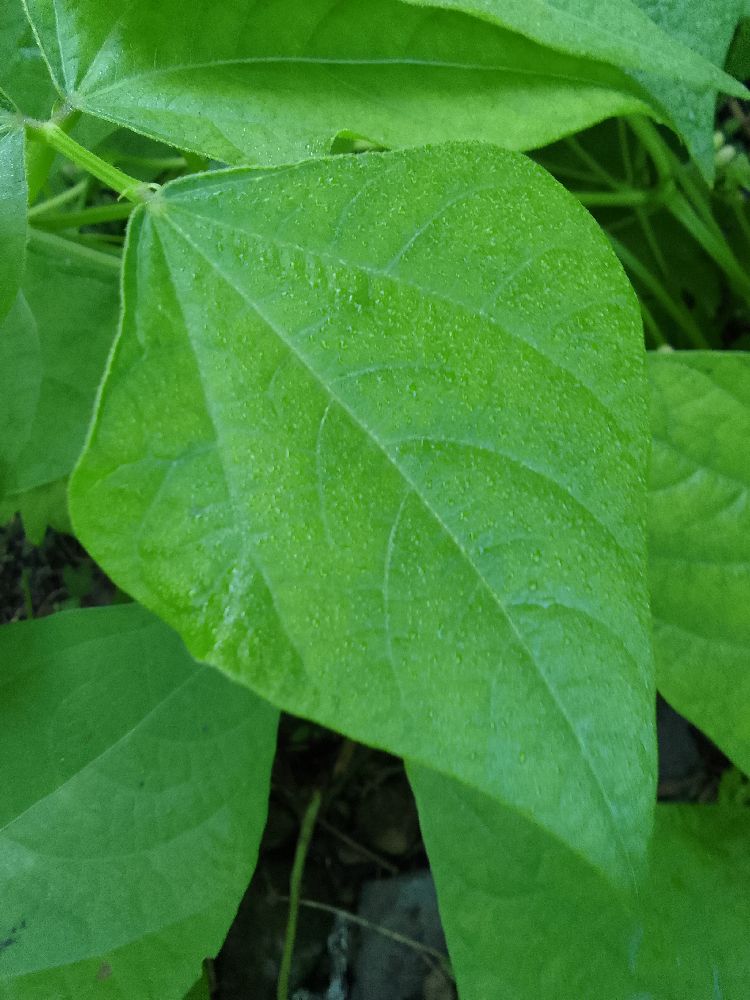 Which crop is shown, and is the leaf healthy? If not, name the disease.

common bean, healthy
